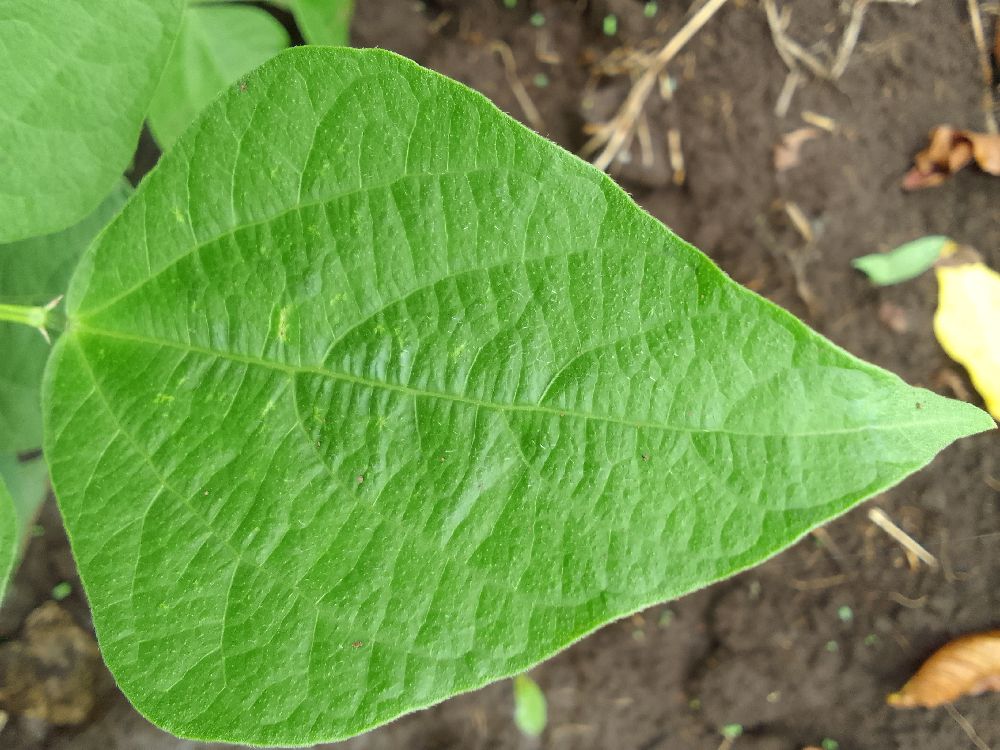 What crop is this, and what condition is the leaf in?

common bean, healthy
